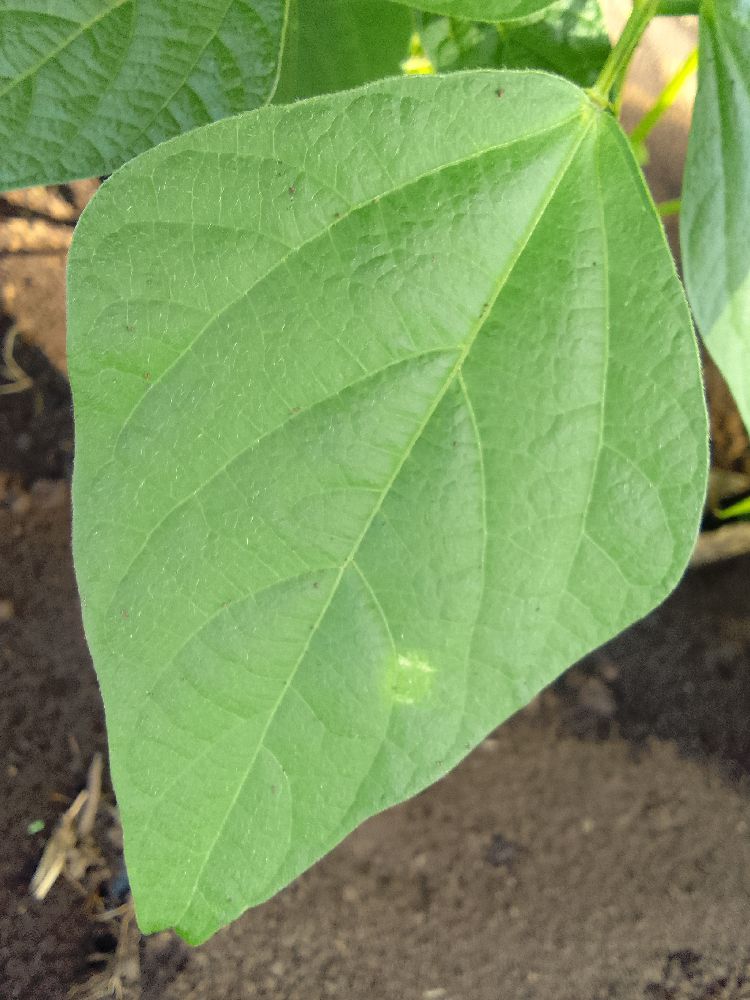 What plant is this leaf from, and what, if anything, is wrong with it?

common bean, healthy
